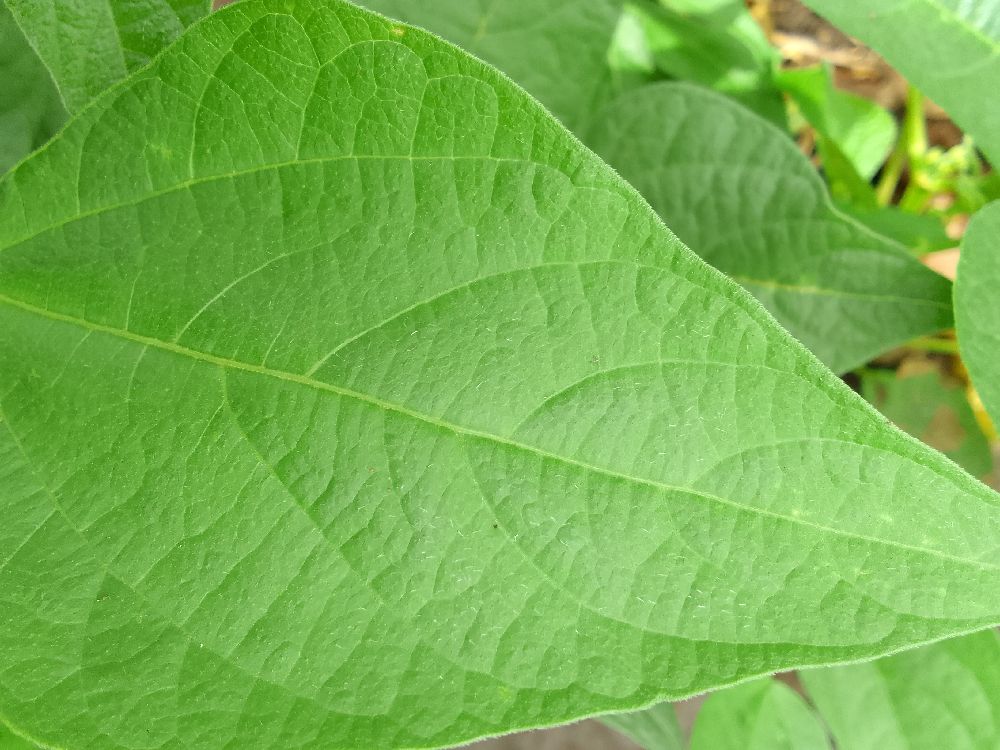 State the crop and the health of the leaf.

common bean, healthy
